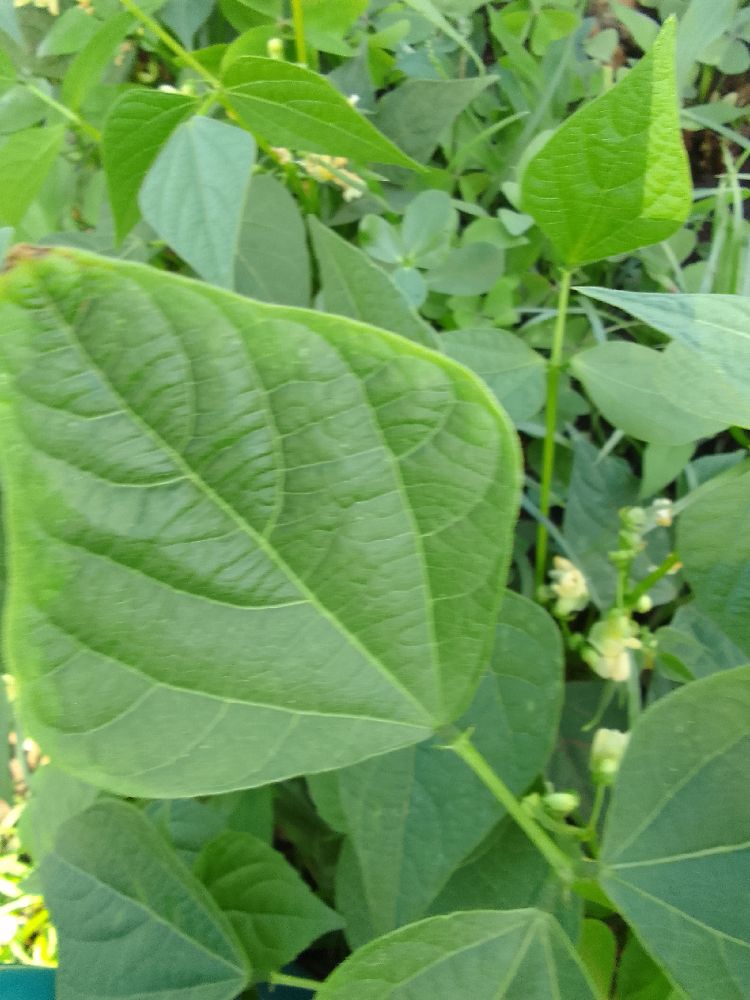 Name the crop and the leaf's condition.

common bean, healthy
